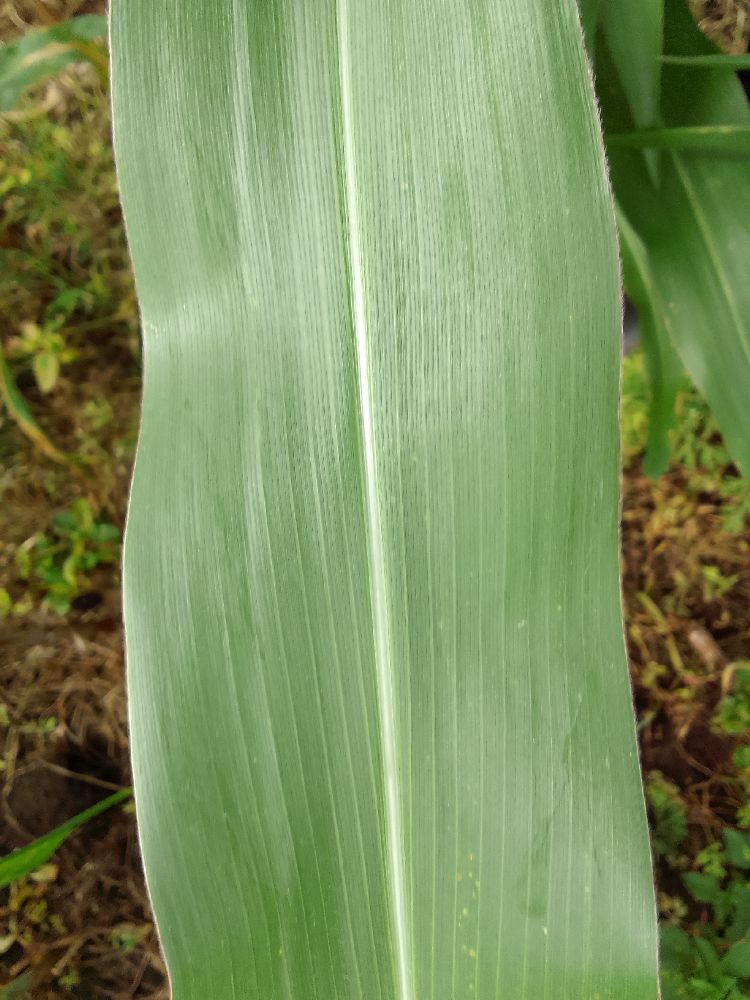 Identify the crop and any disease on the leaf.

maize, healthy
